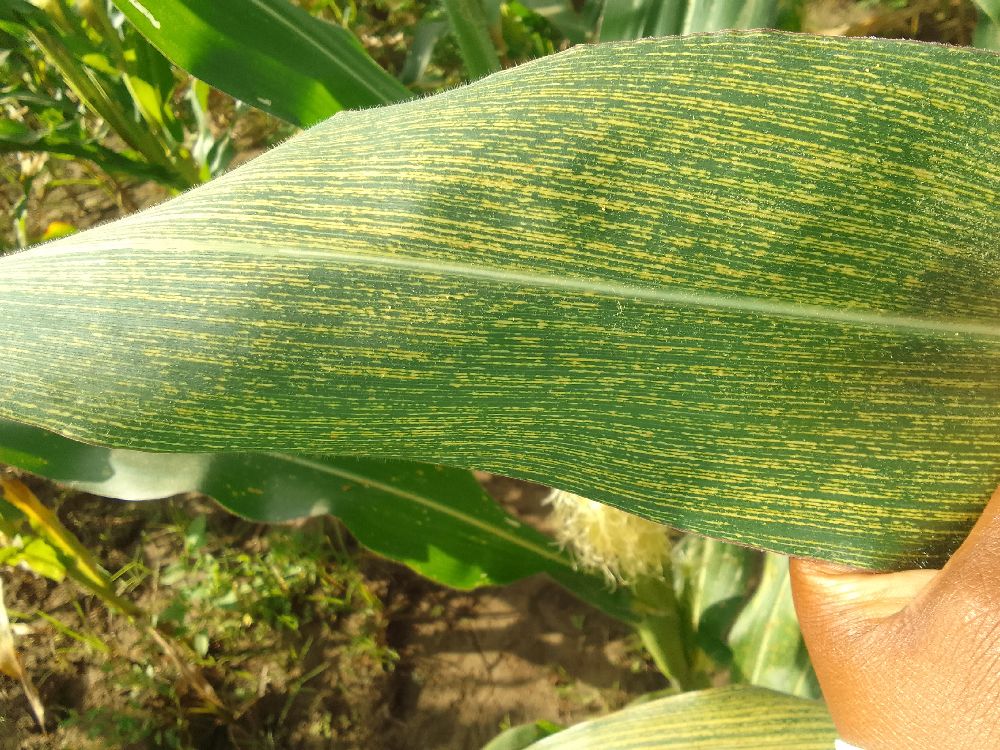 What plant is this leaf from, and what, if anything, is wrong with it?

maize, maize streak virus
